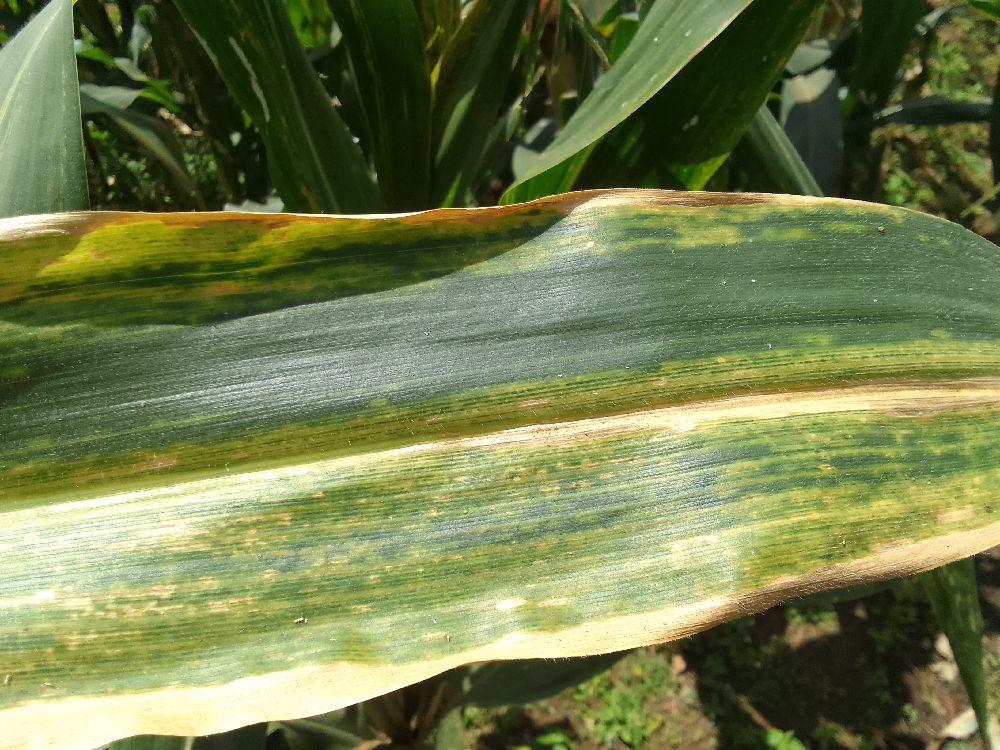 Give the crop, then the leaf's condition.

maize, maize lethal necrosis
